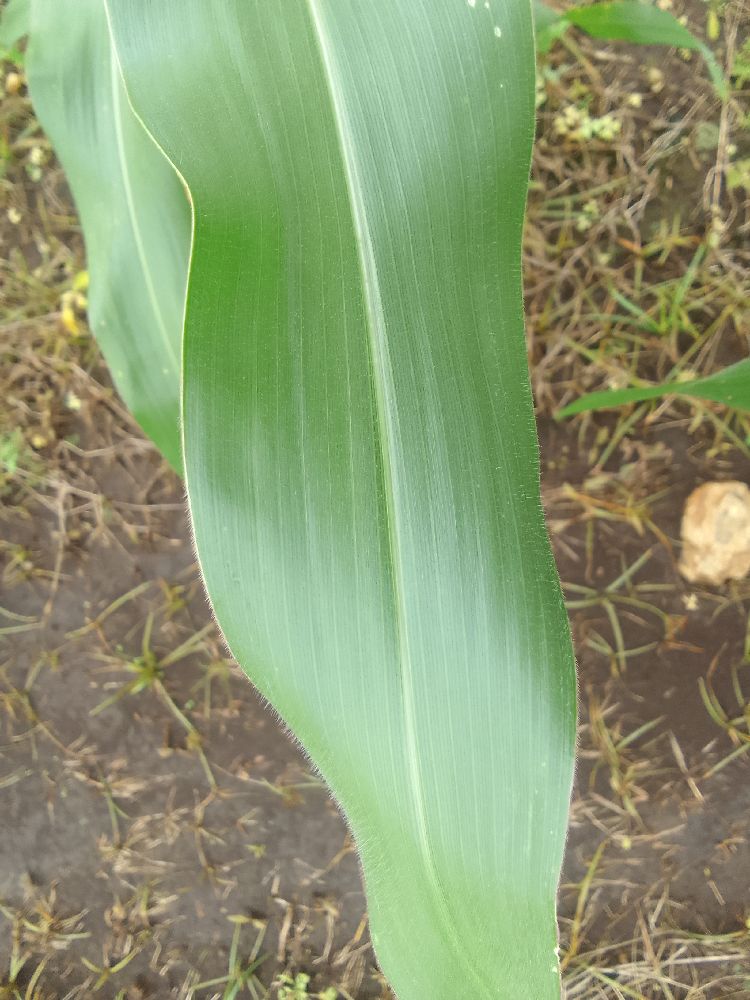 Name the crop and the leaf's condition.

maize, healthy
